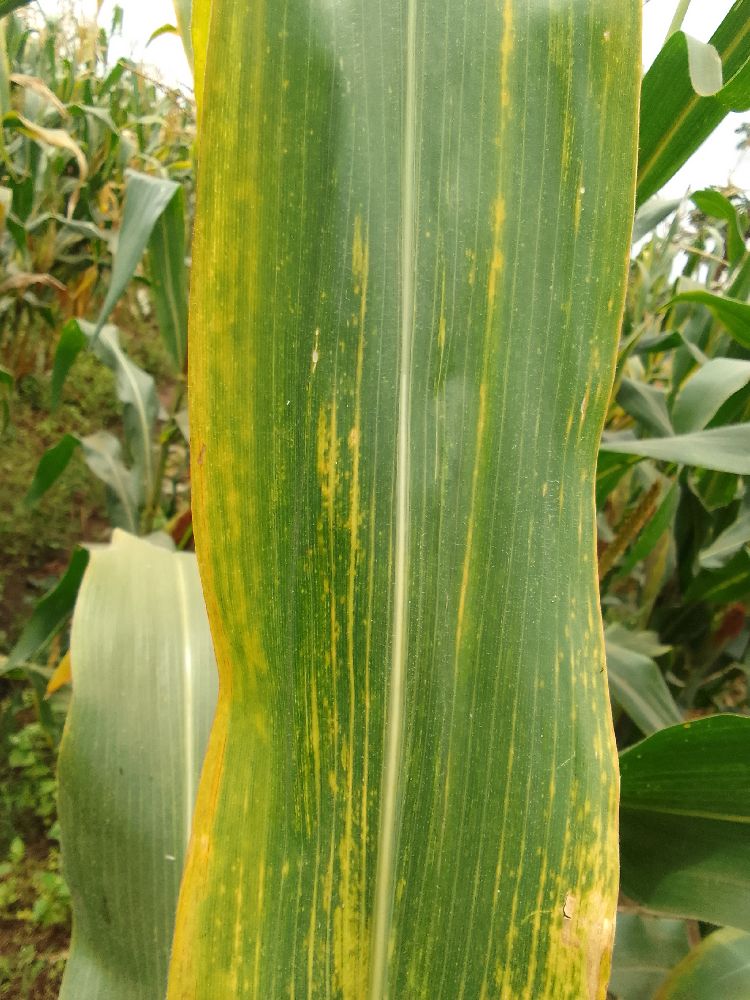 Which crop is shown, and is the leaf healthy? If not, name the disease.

maize, maize lethal necrosis
